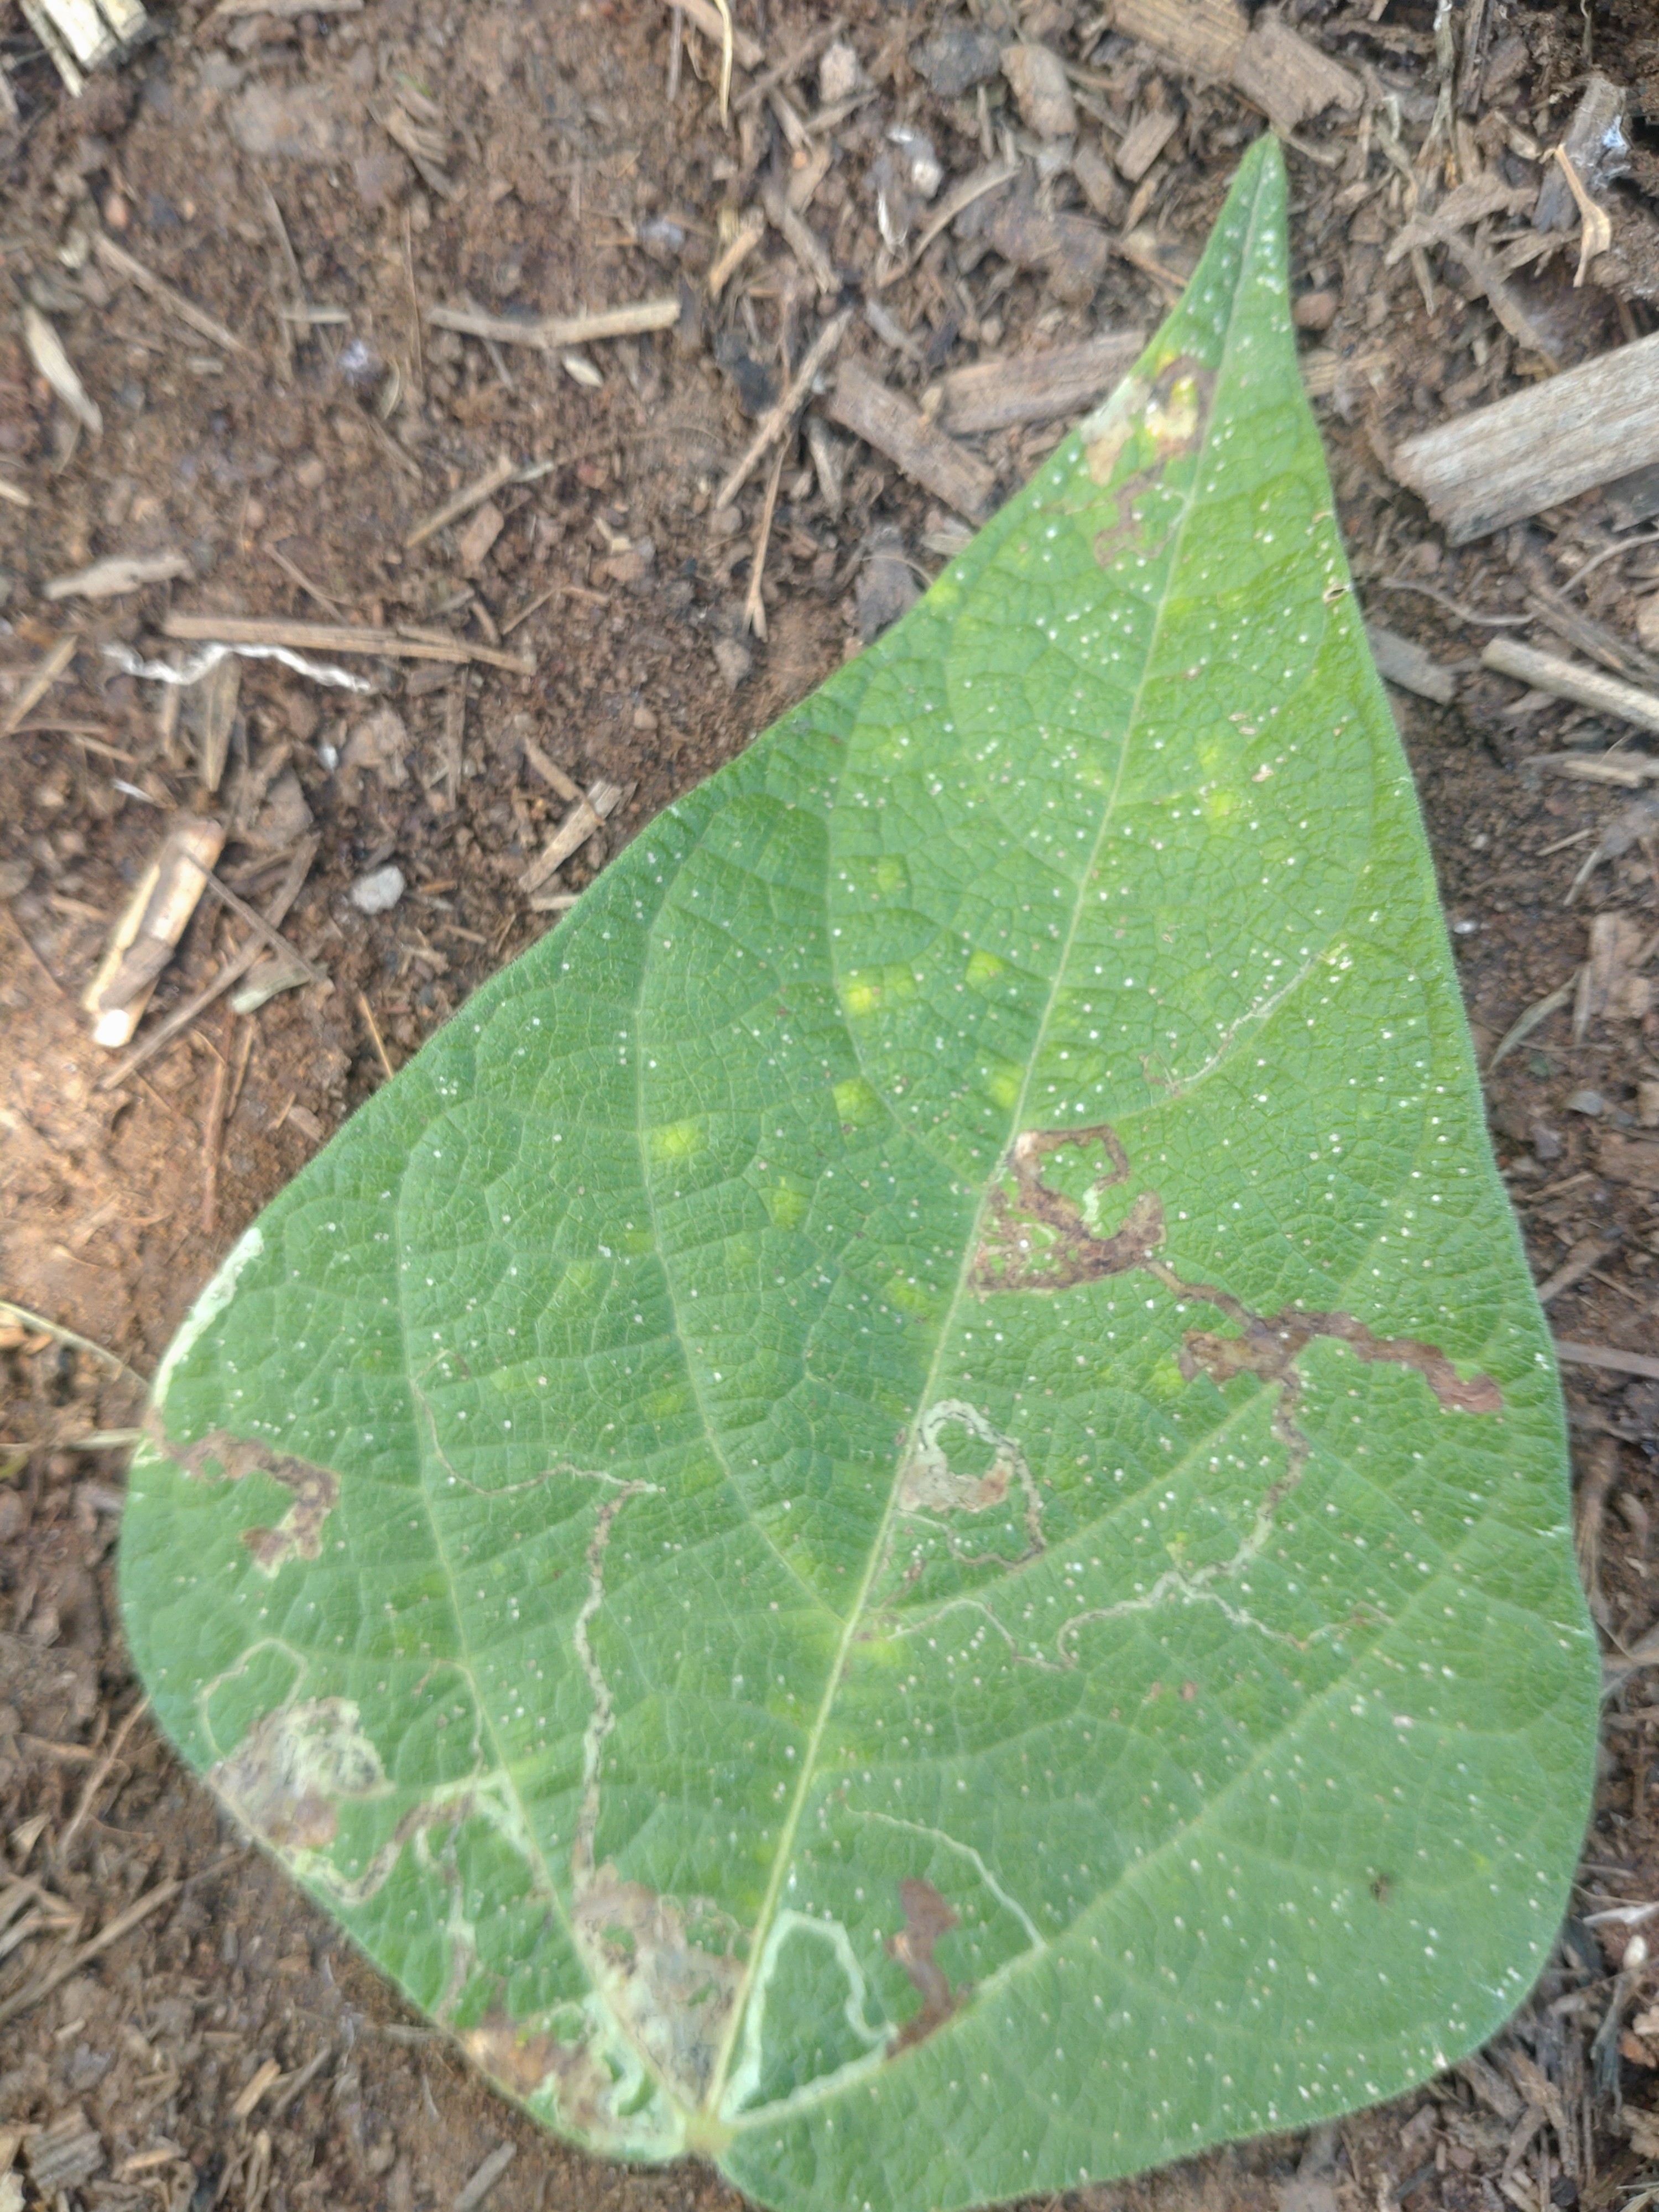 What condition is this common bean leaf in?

anthracnose
